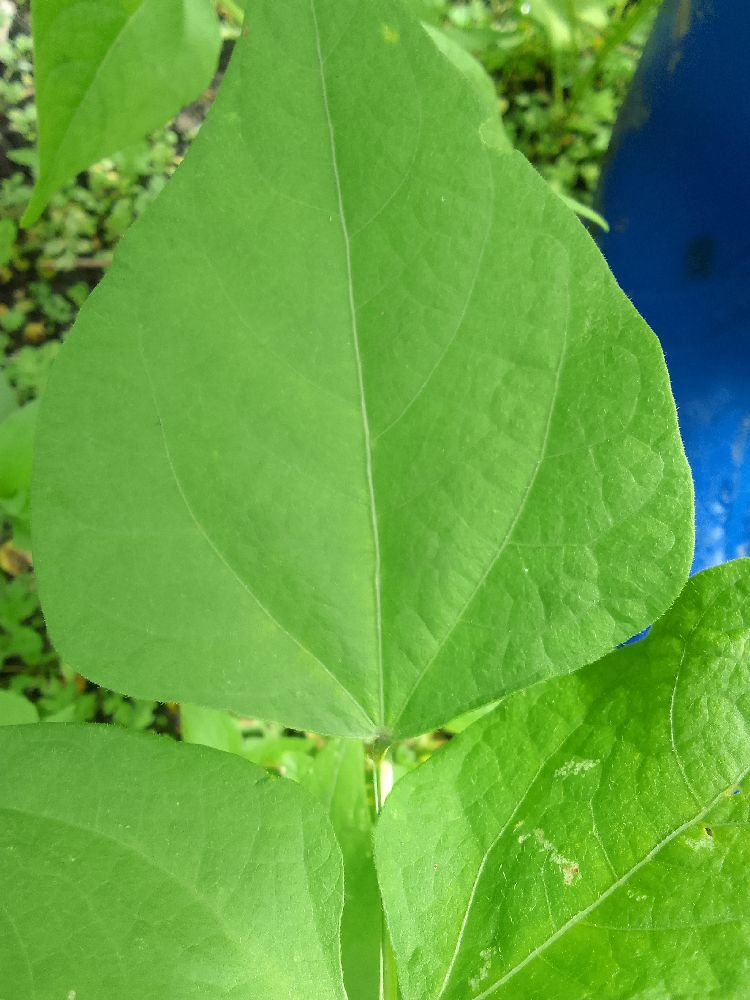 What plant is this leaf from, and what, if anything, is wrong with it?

common bean, healthy
